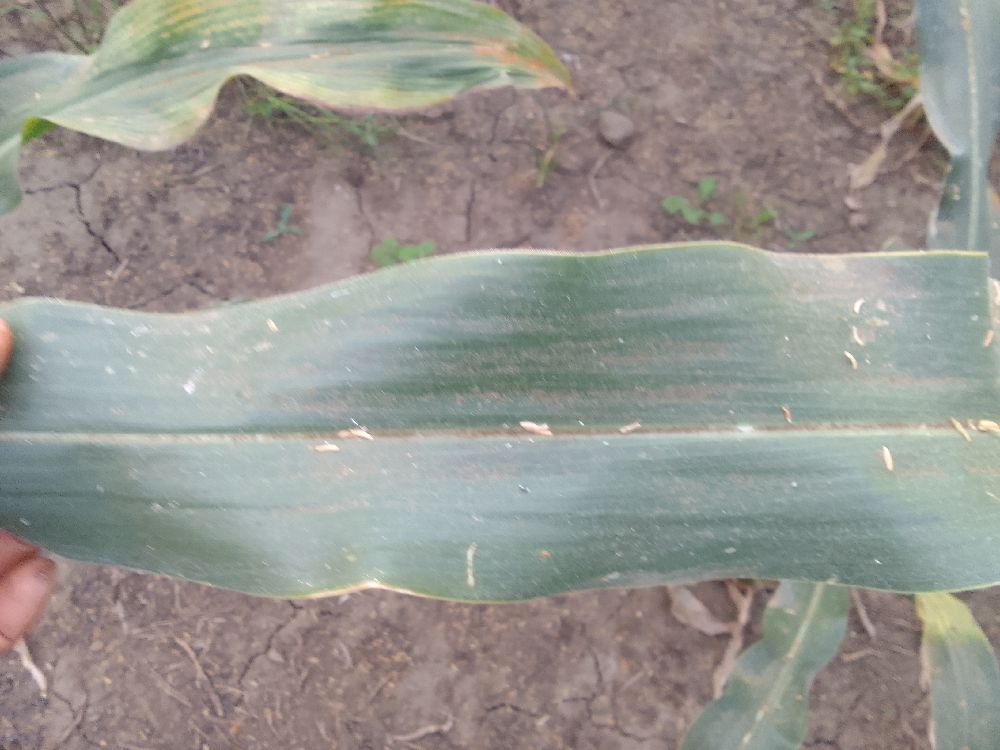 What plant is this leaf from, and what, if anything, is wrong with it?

maize, healthy
